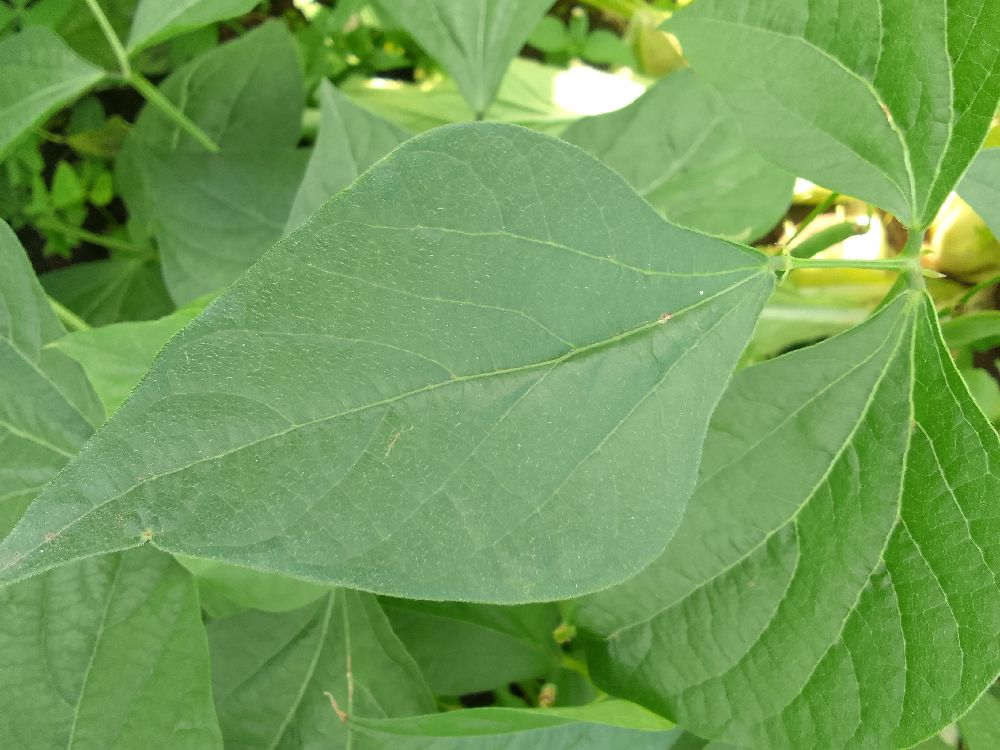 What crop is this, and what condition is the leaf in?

common bean, healthy
